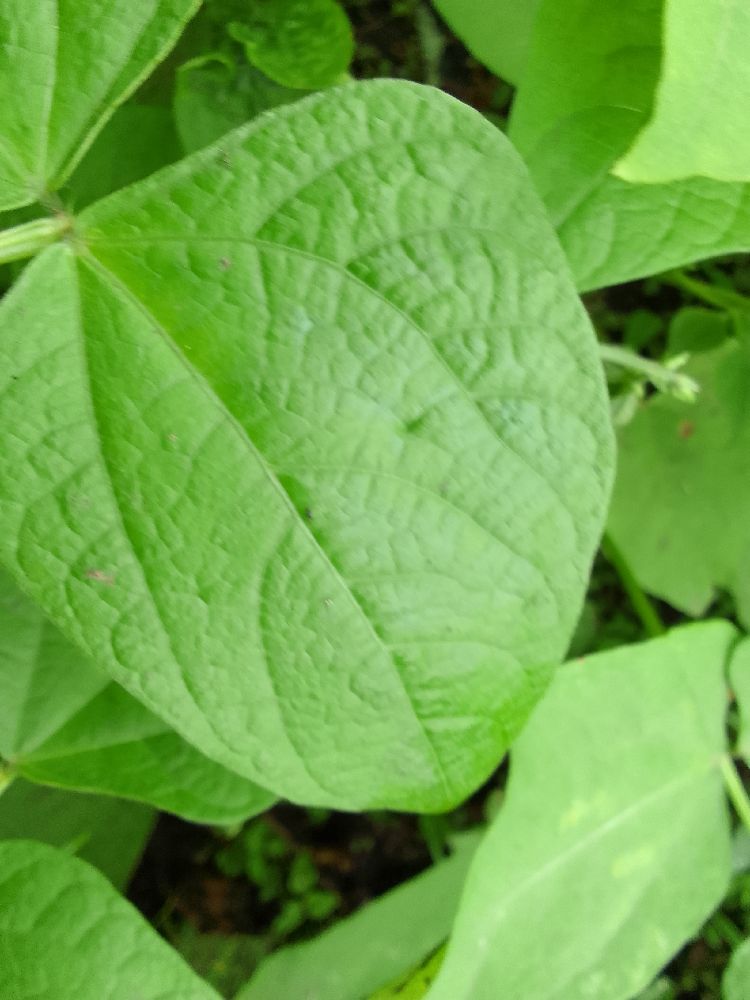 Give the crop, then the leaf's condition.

common bean, healthy
